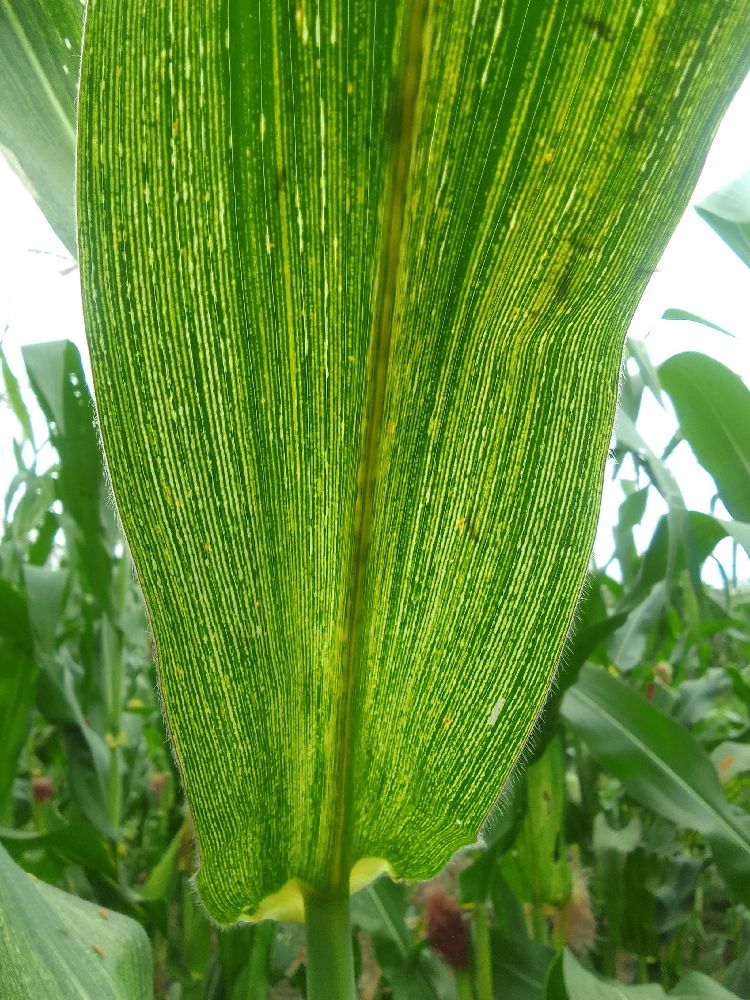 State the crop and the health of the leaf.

maize, maize streak virus
